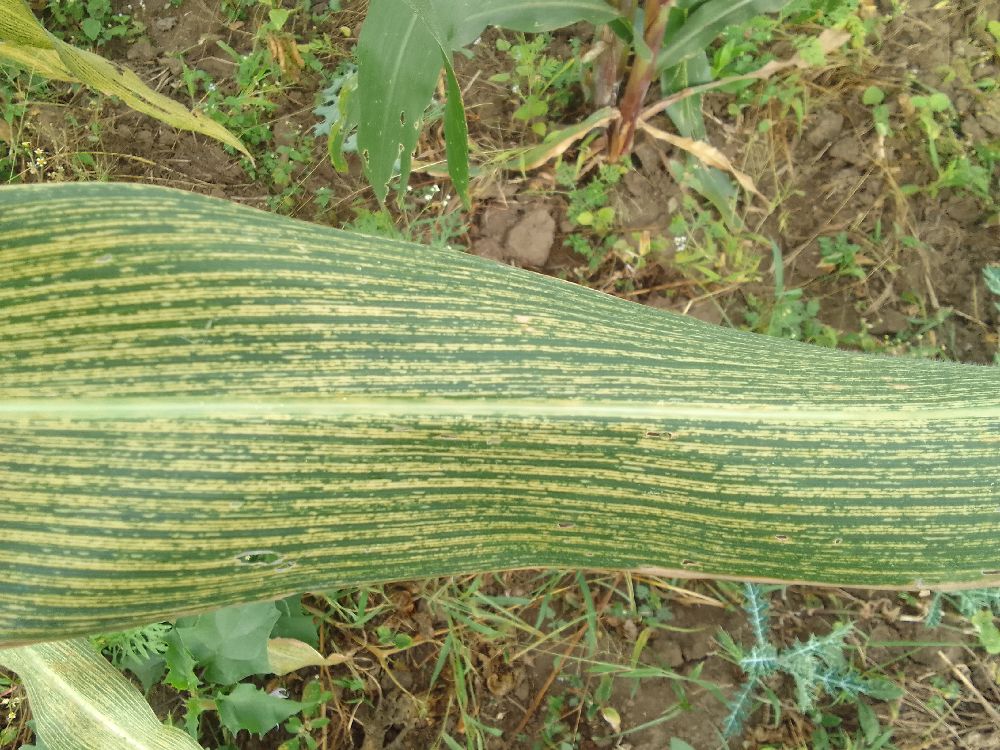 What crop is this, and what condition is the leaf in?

maize, maize streak virus
